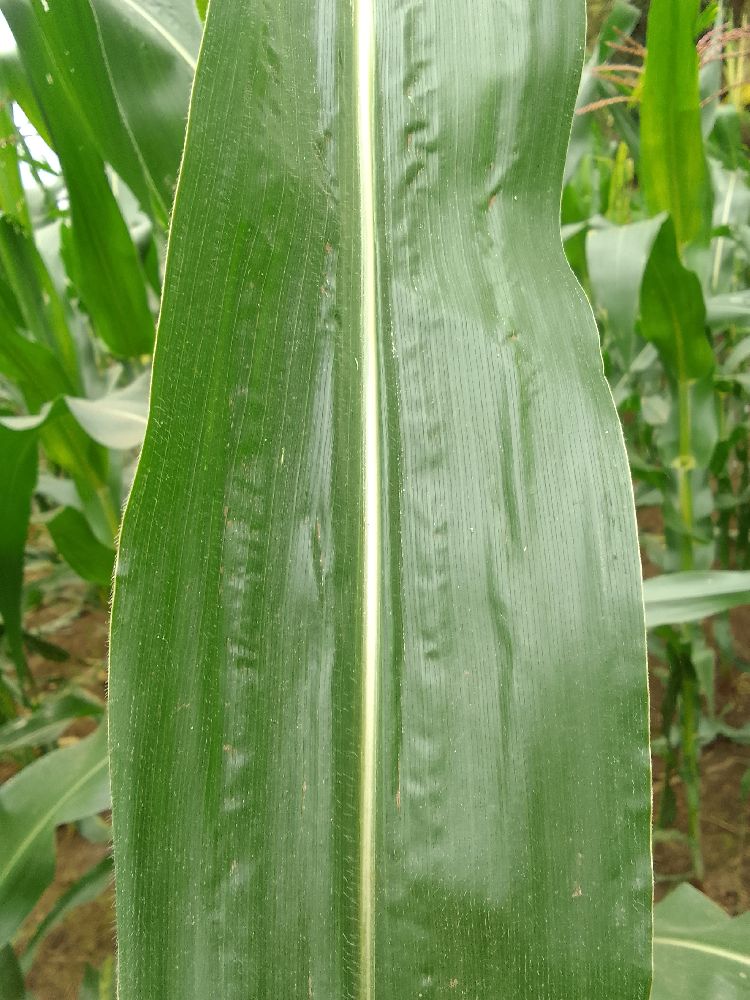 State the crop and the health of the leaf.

maize, healthy
